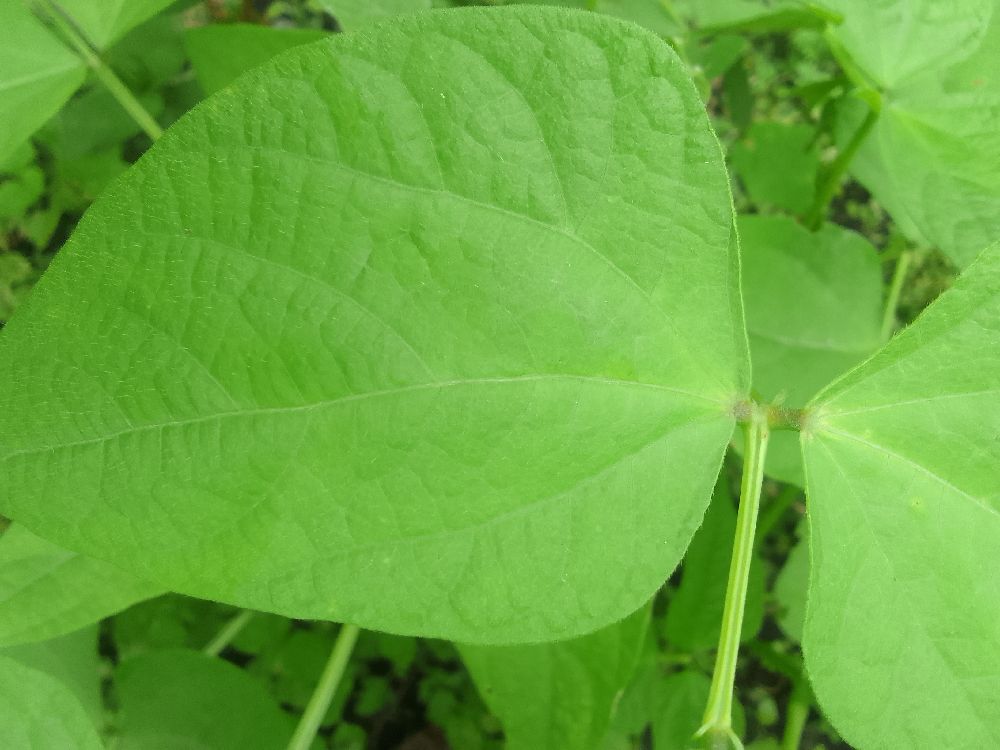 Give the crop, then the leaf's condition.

common bean, healthy
